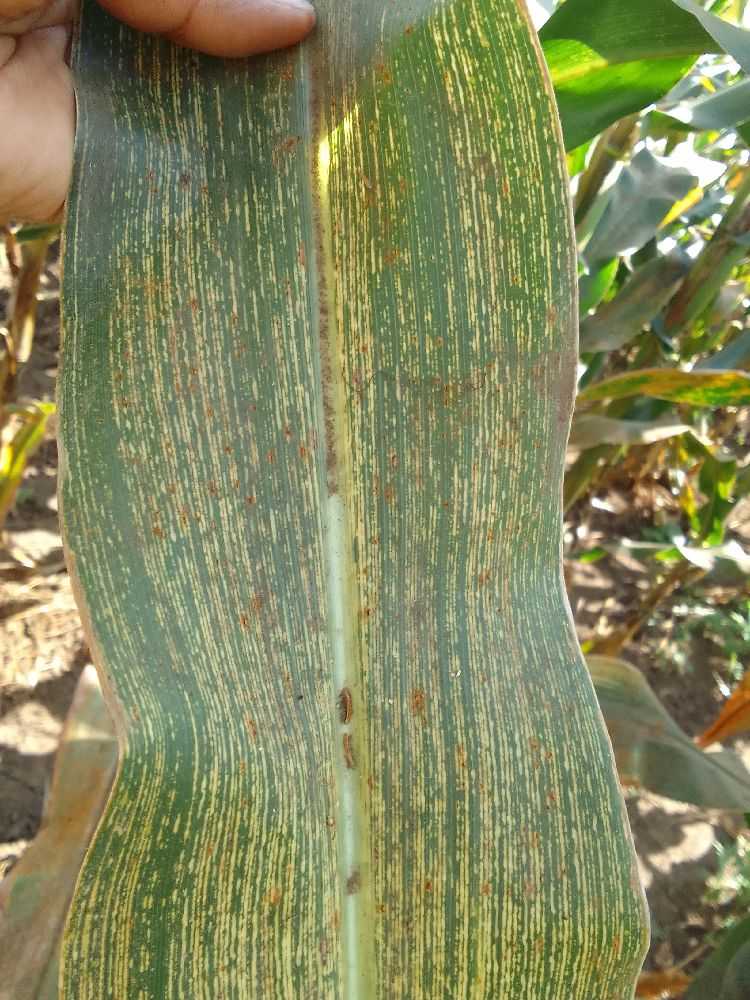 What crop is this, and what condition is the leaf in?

maize, maize streak virus
